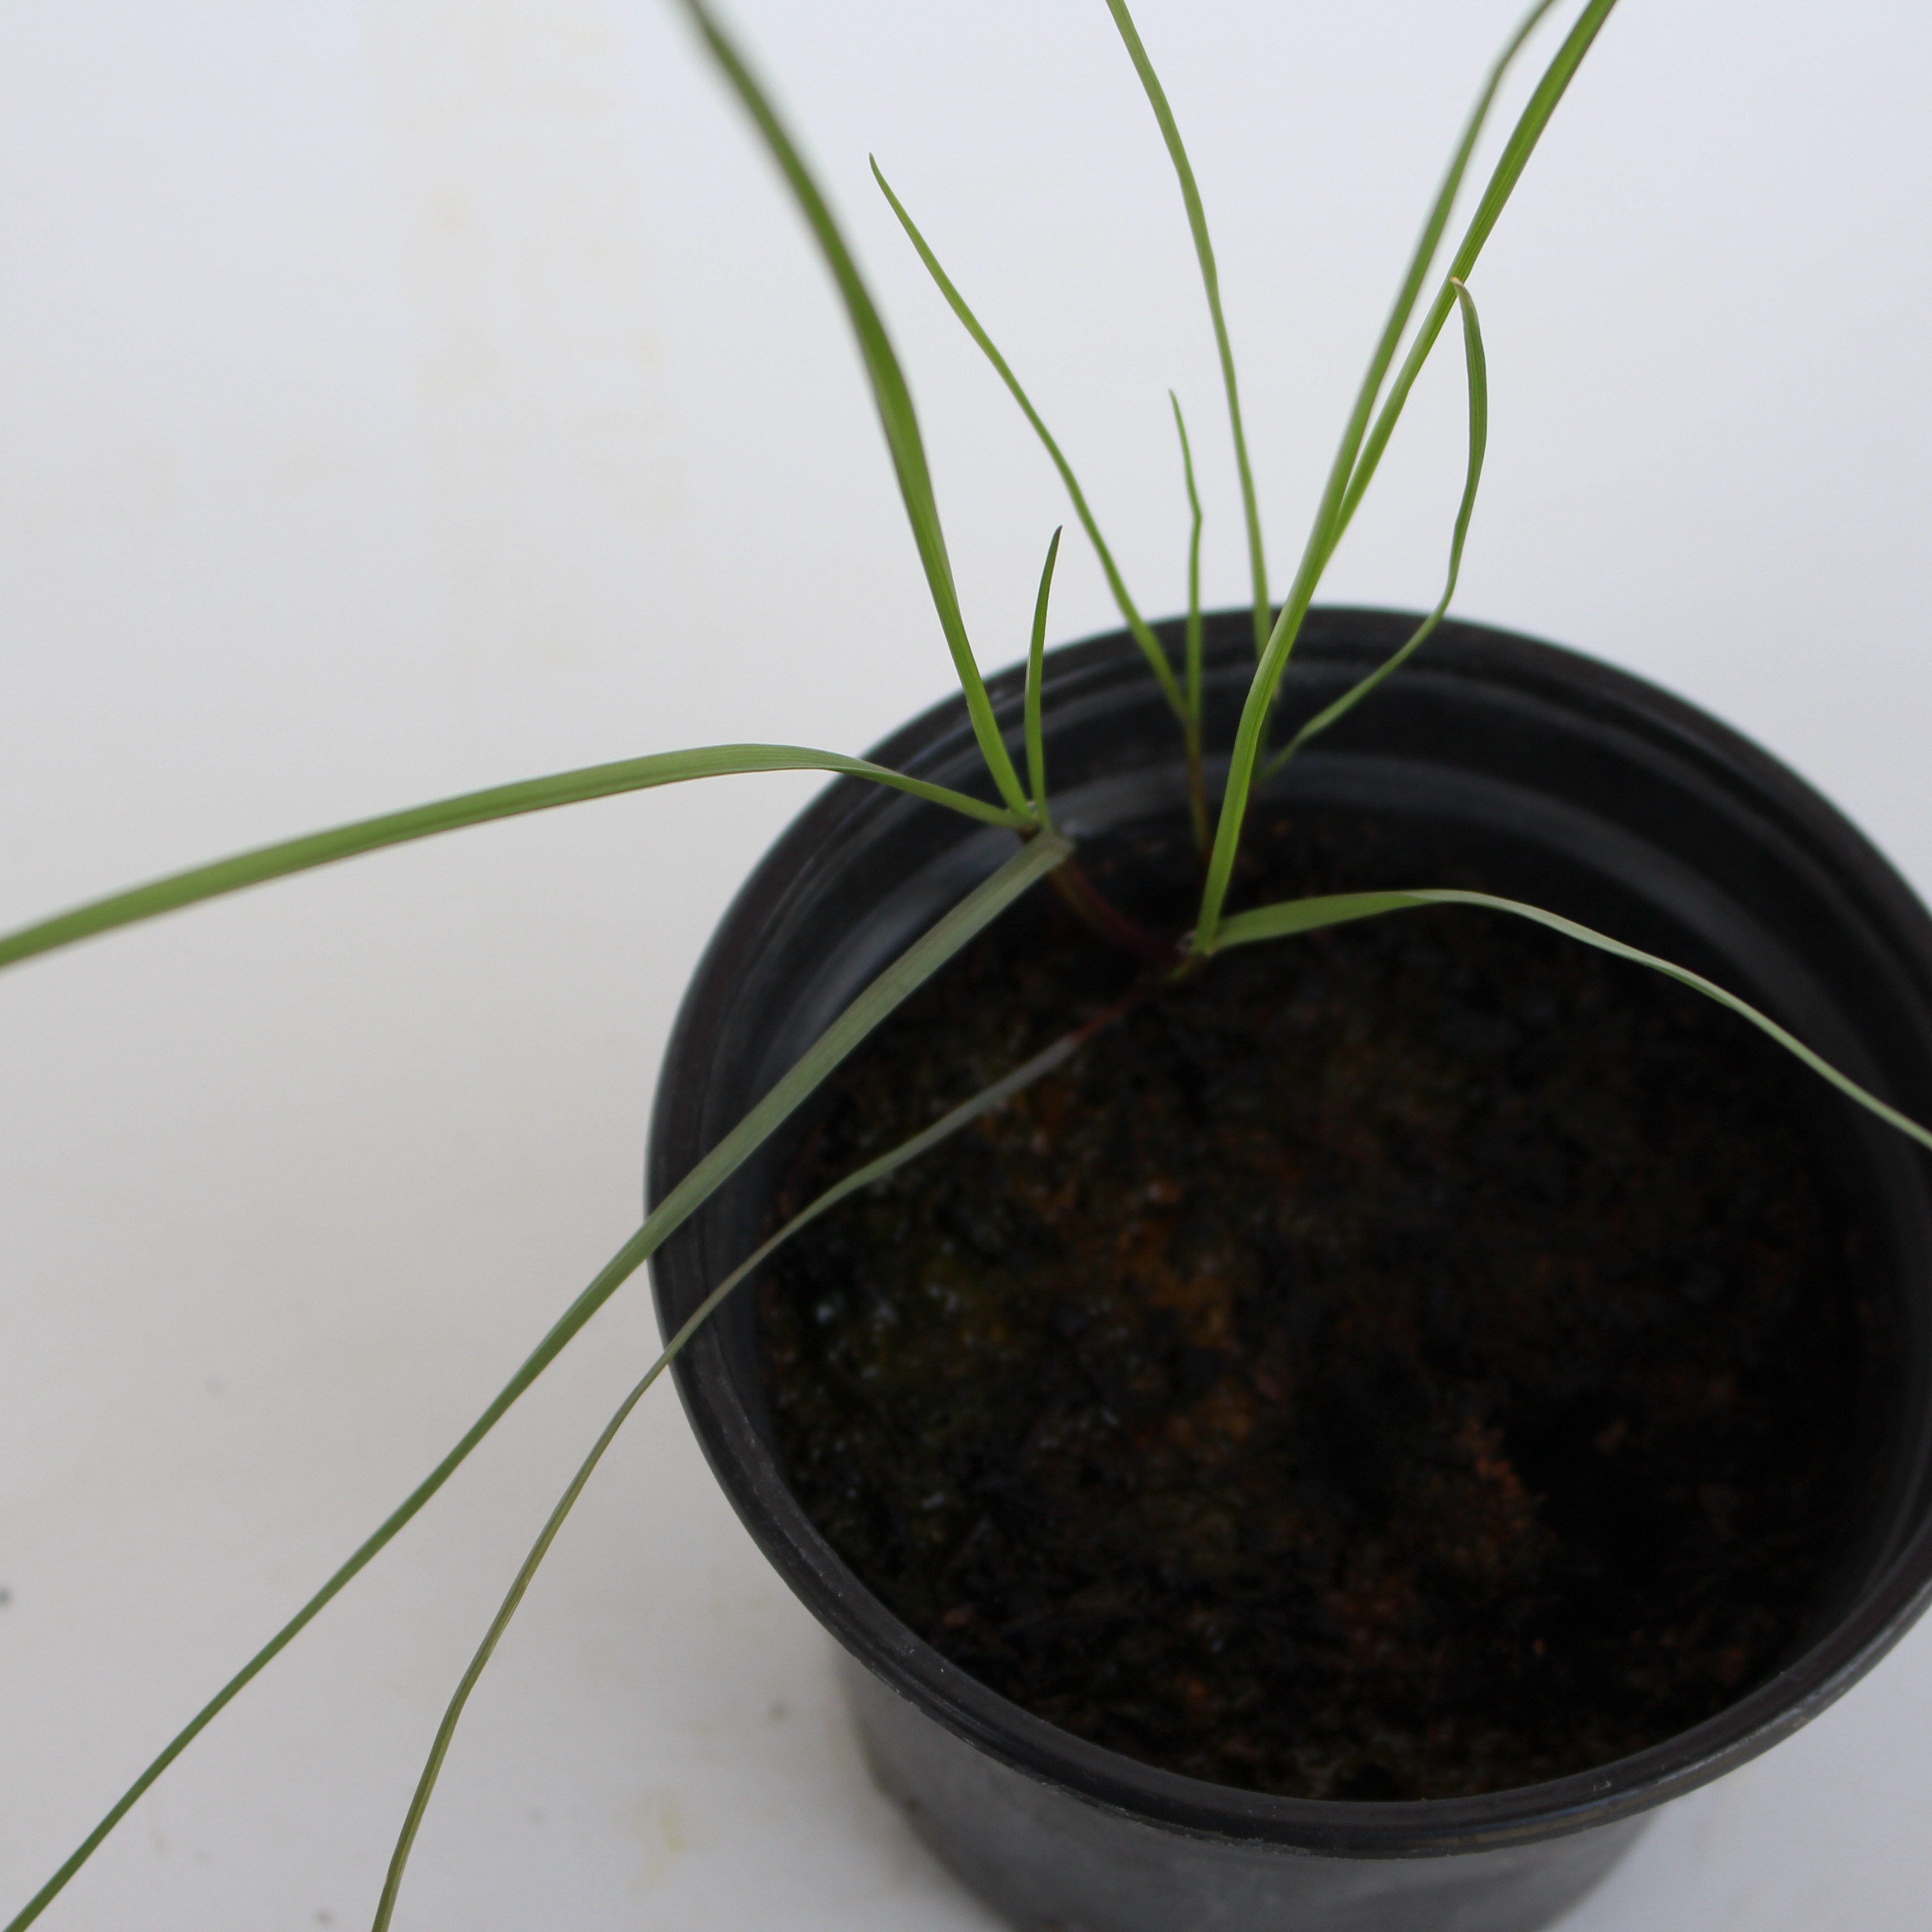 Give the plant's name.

Lolium multiflorum
